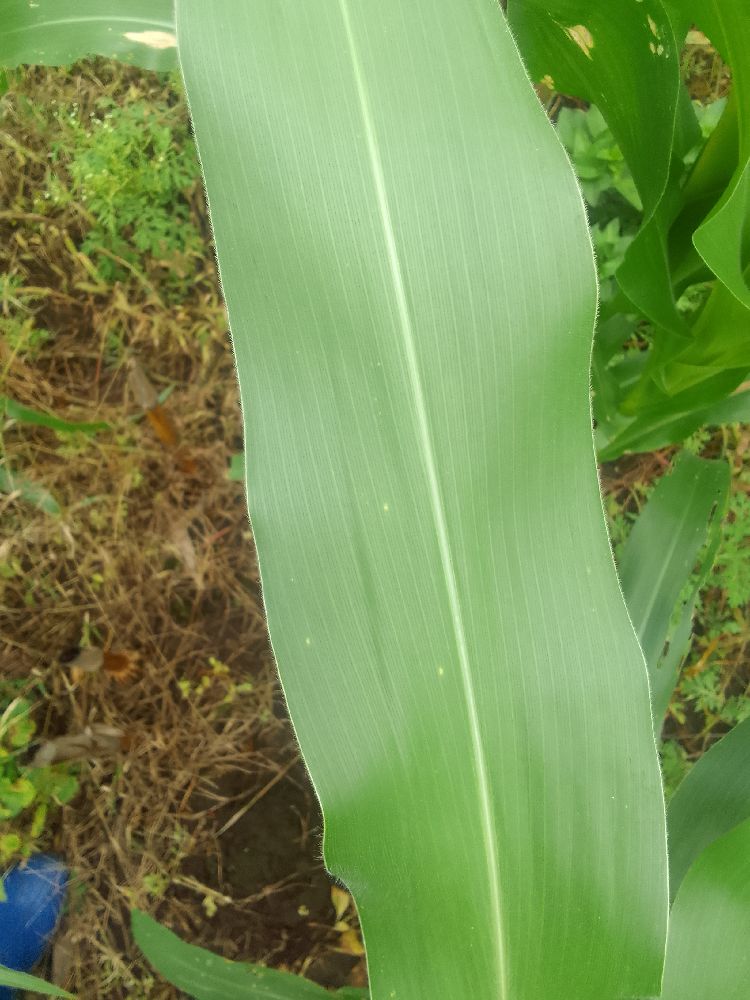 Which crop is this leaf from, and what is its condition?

maize, healthy
